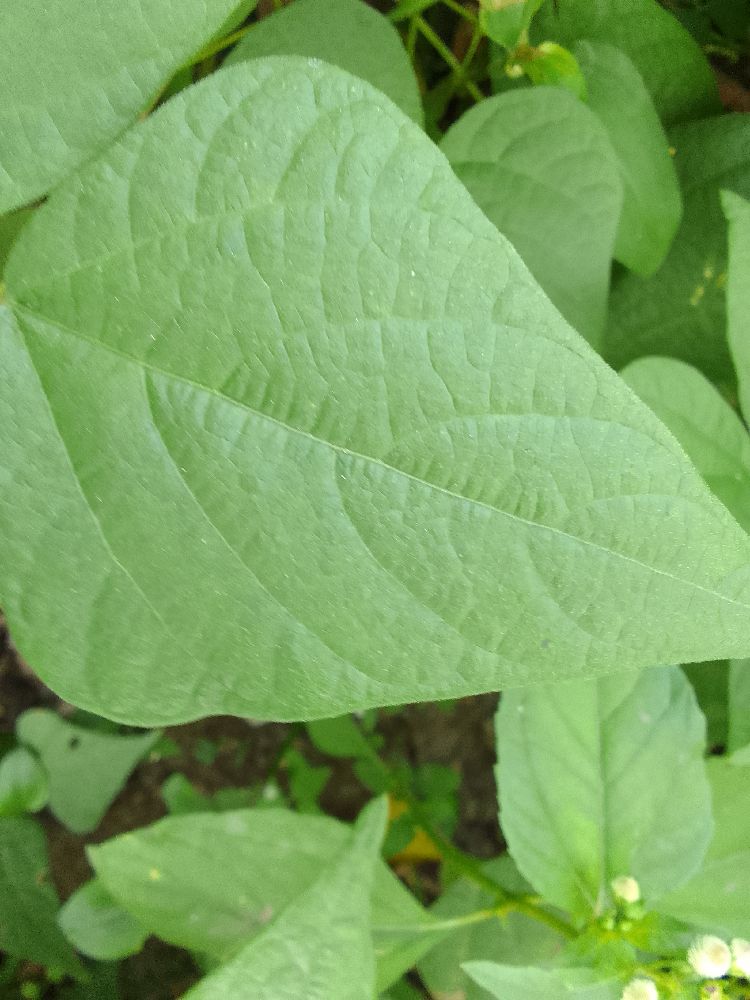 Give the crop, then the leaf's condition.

common bean, healthy
